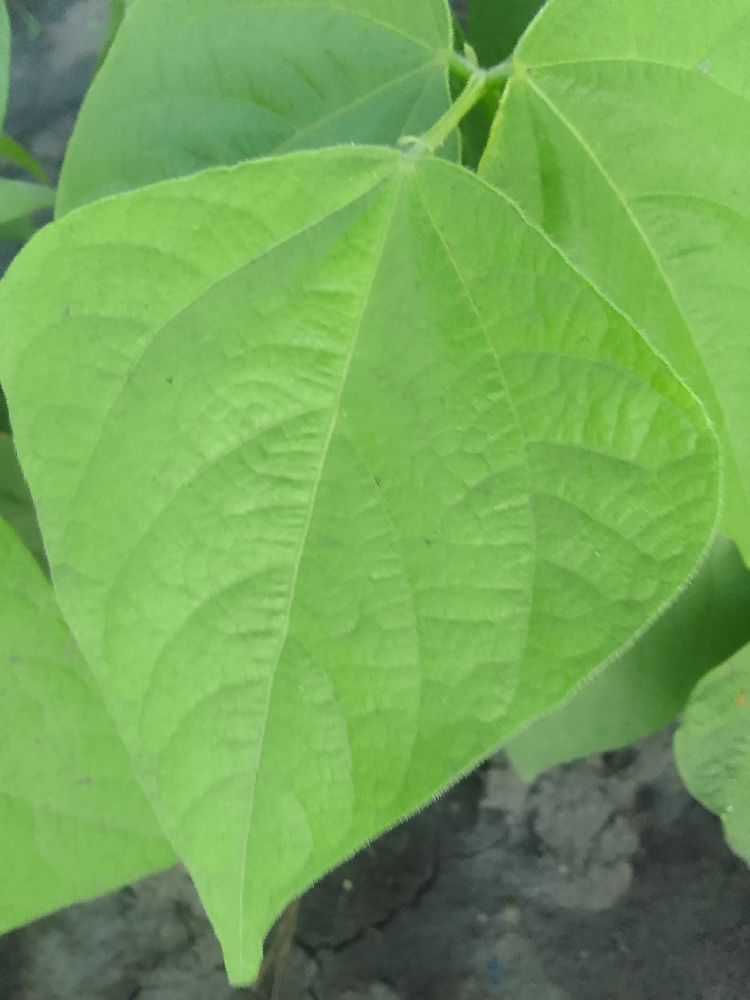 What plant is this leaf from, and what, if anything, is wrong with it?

common bean, healthy
